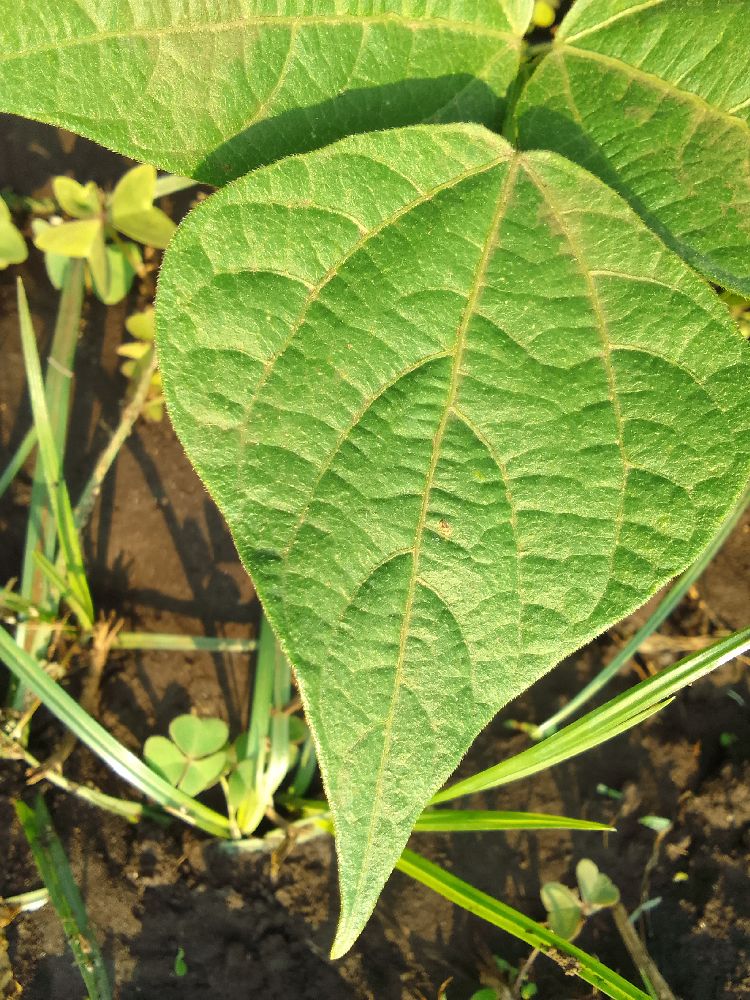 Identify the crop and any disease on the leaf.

common bean, healthy
